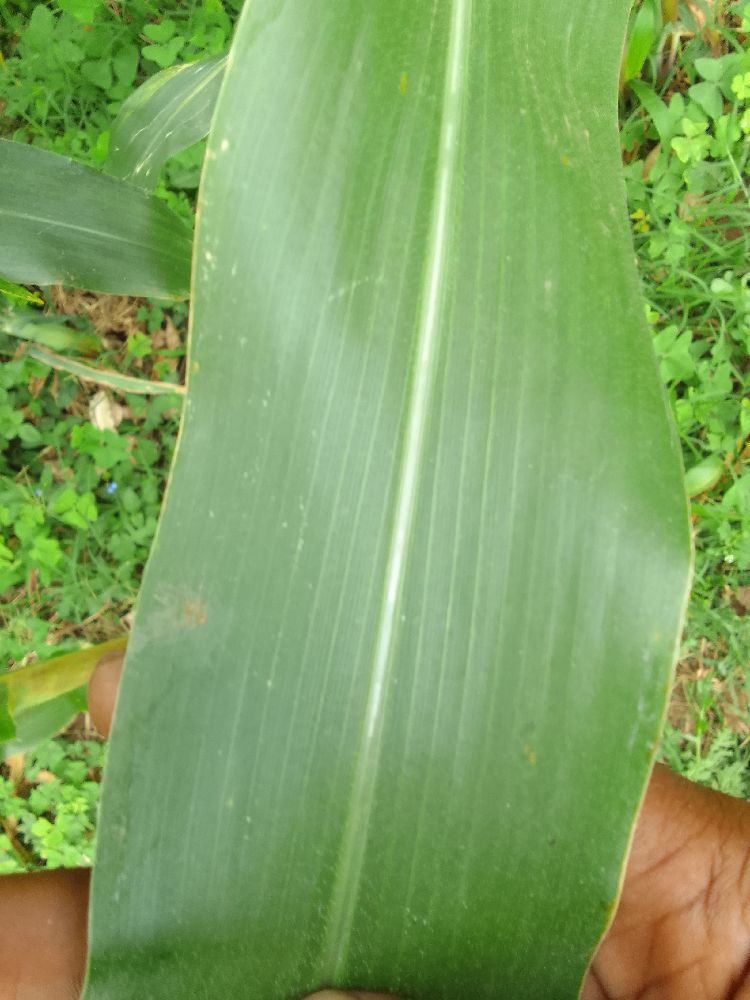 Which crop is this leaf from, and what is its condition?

maize, healthy
